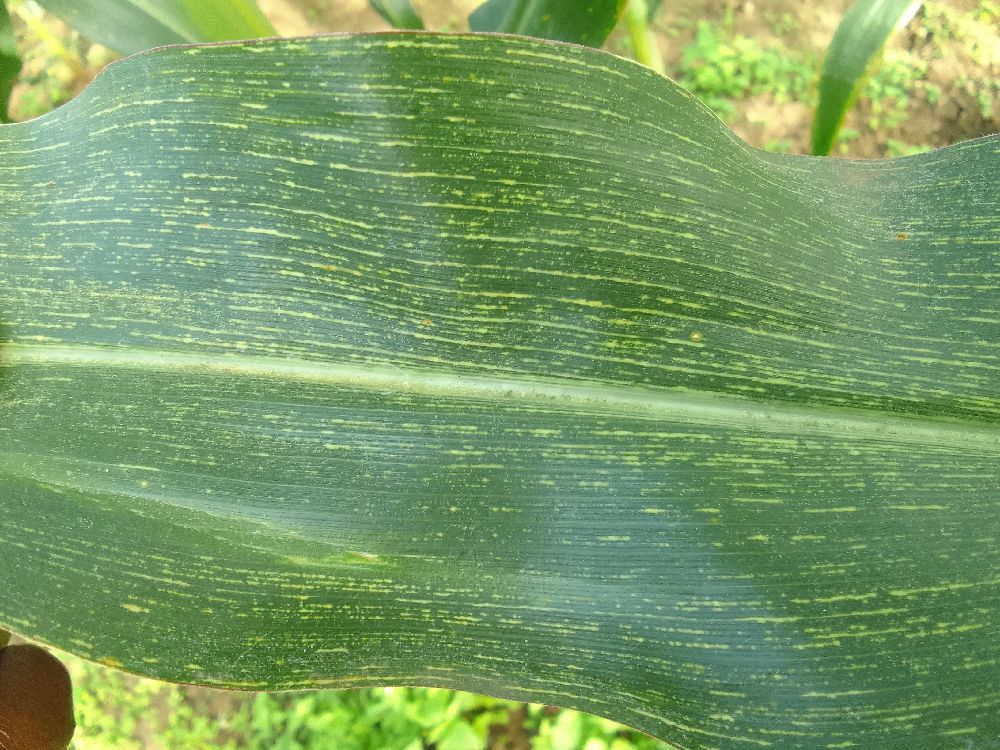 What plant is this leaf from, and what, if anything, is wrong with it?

maize, maize streak virus
